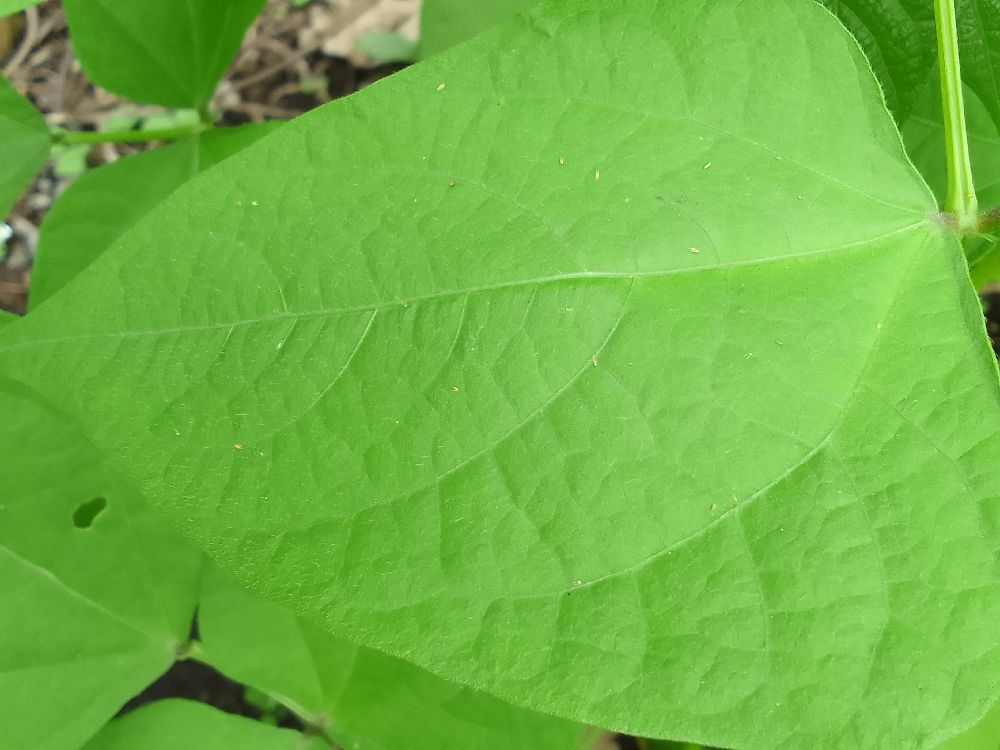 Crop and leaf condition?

common bean, healthy
